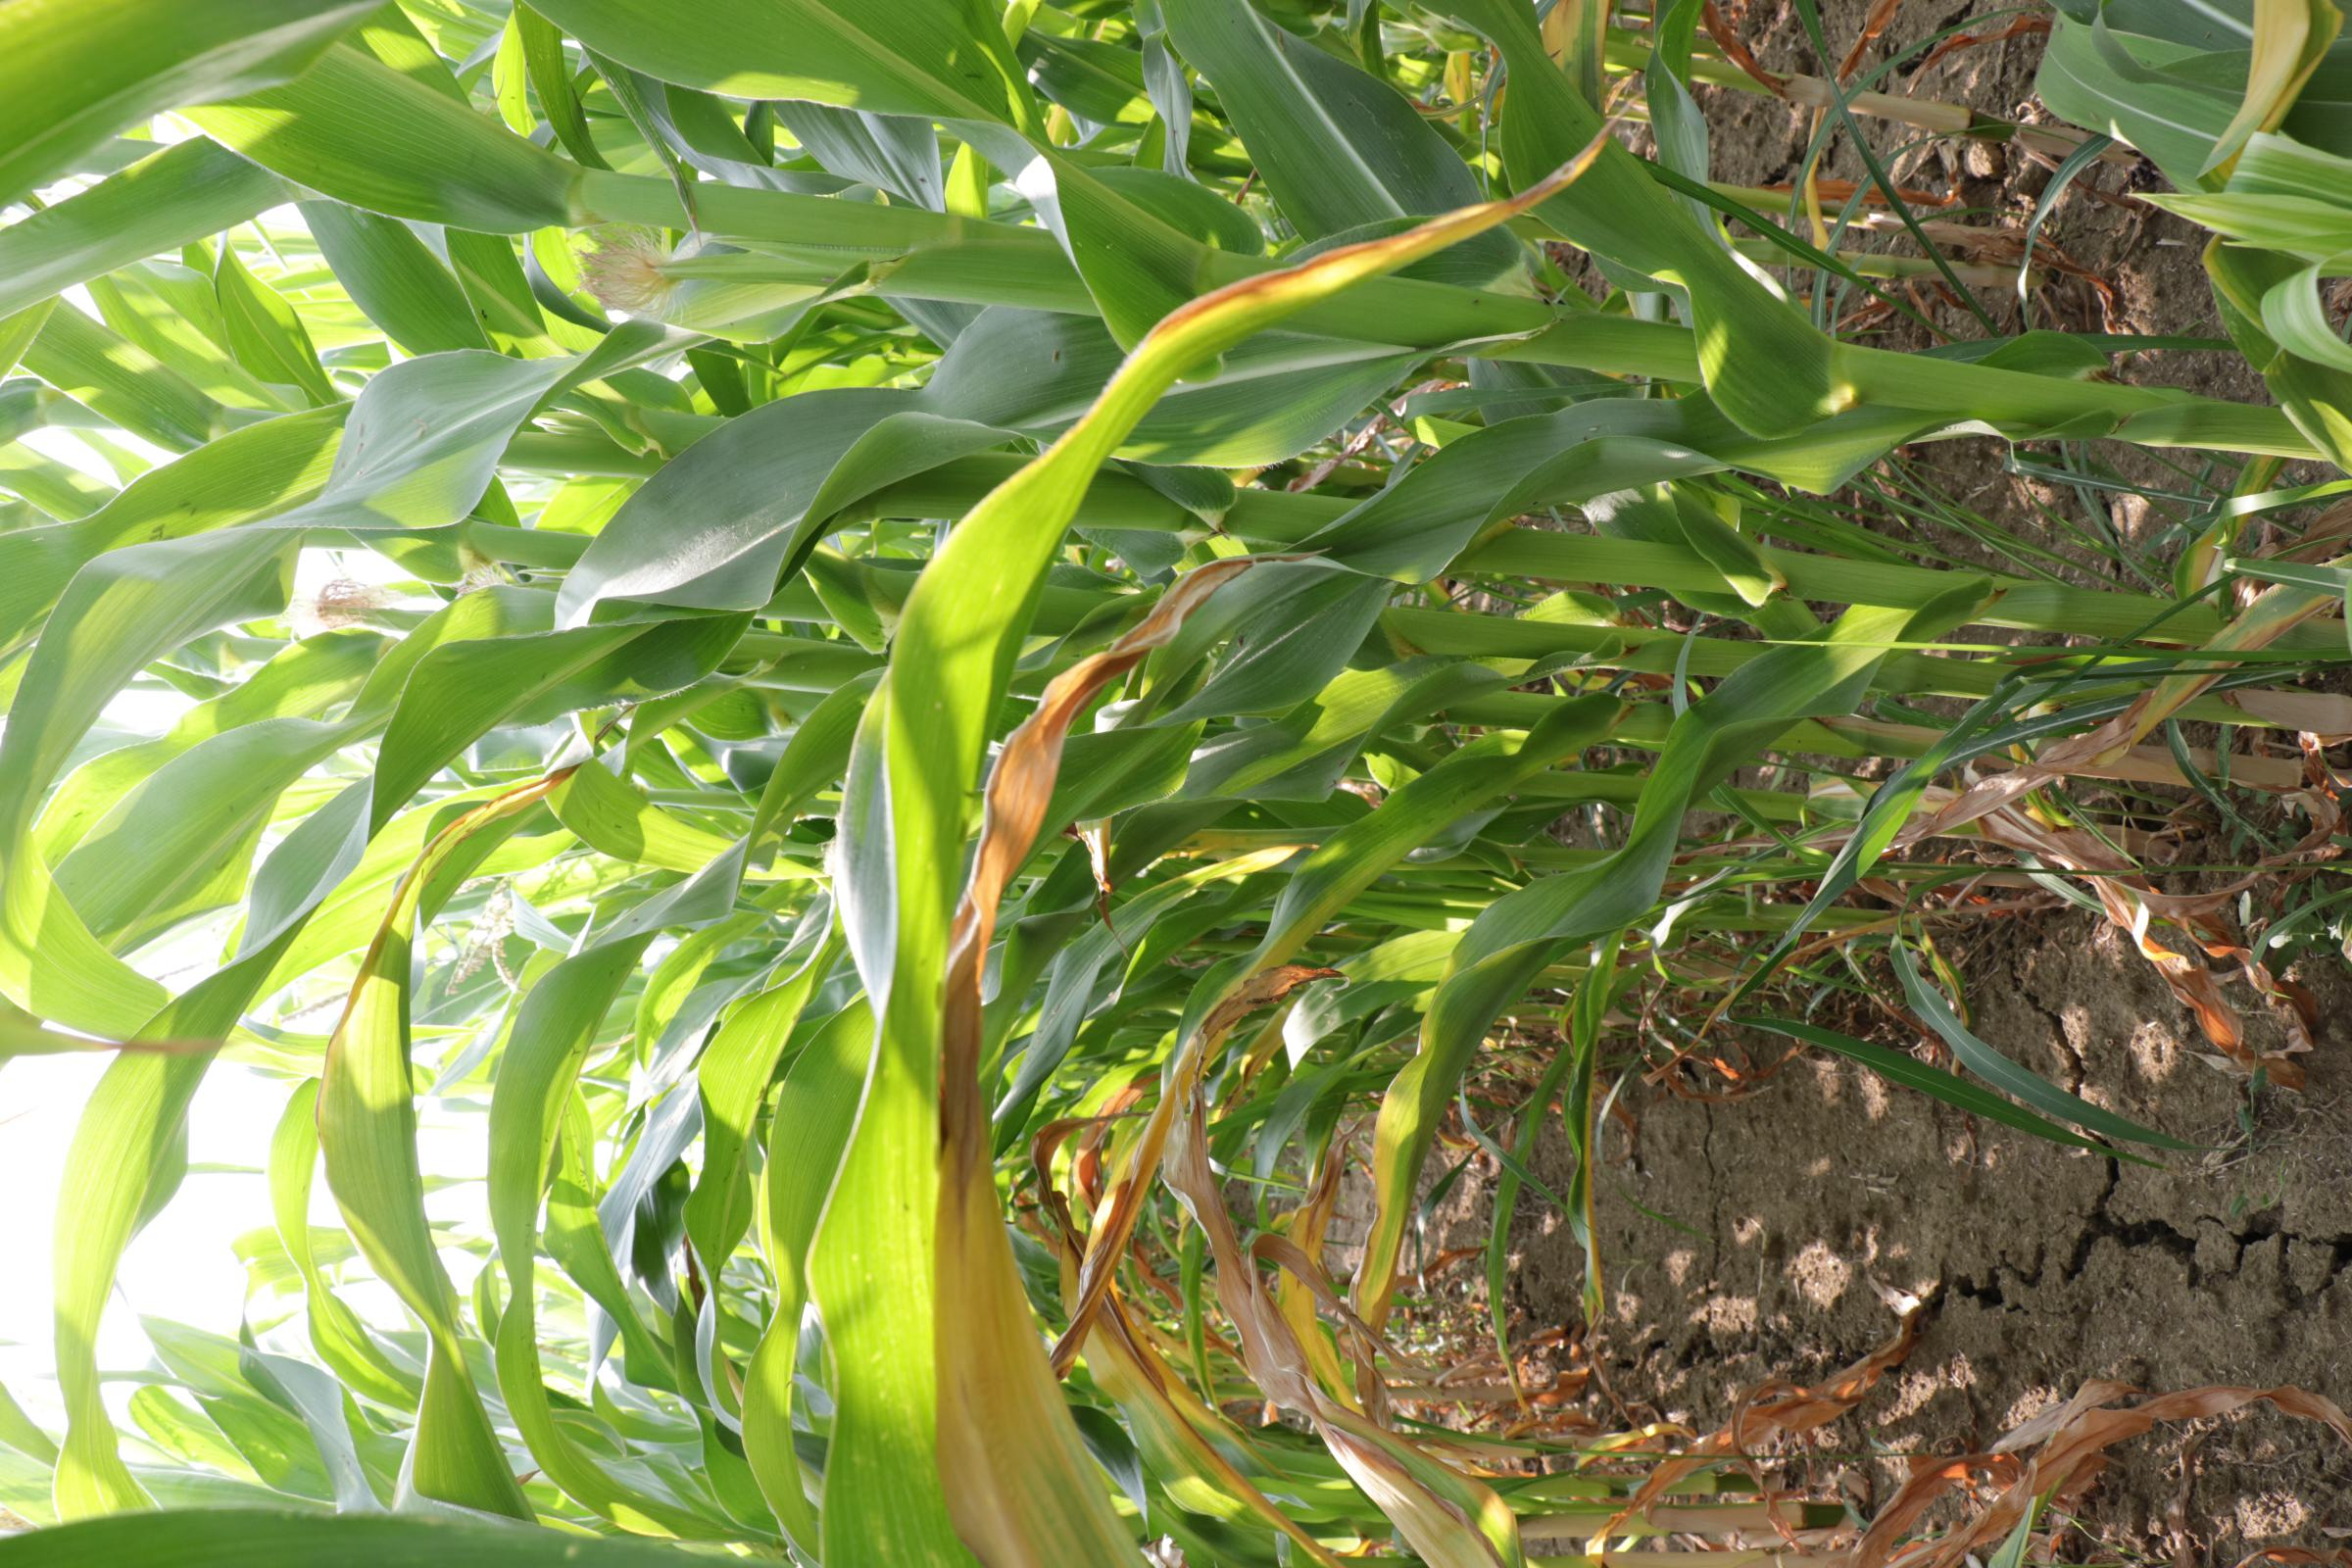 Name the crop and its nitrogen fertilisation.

maize, reduced nitrogen fertilisation
